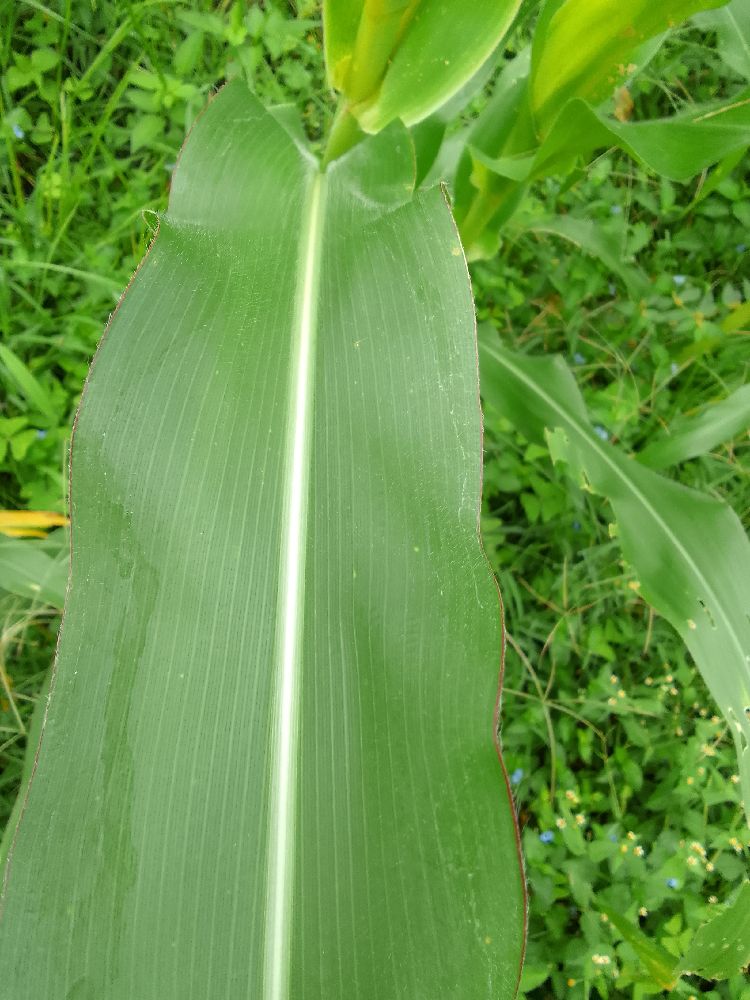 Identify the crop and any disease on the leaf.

maize, healthy
